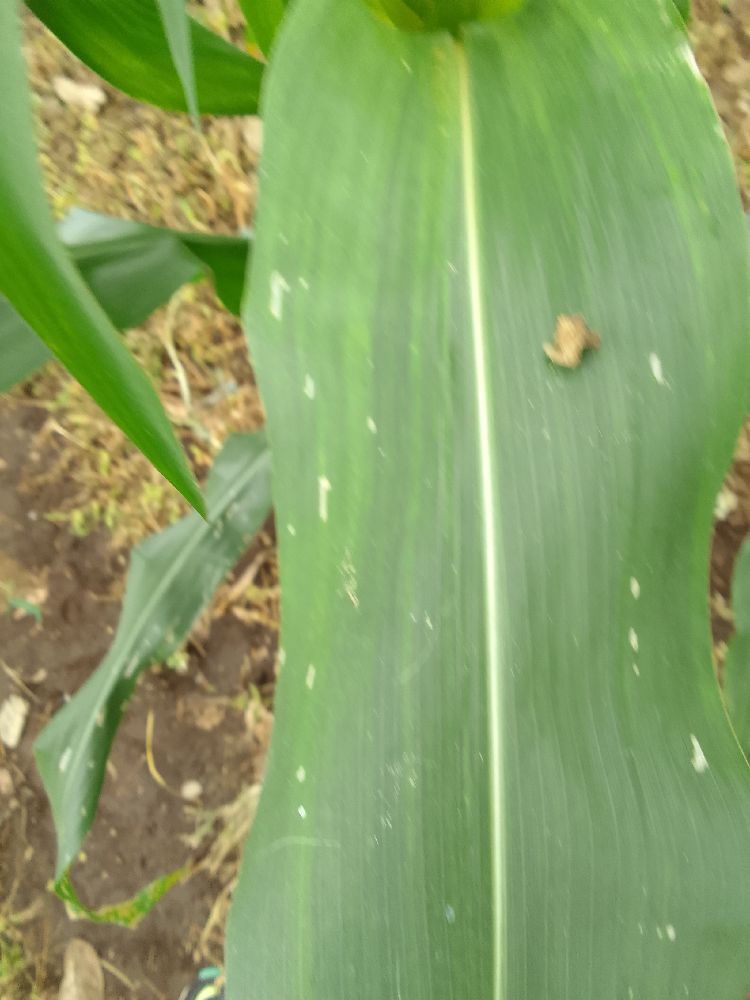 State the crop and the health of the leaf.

maize, healthy
